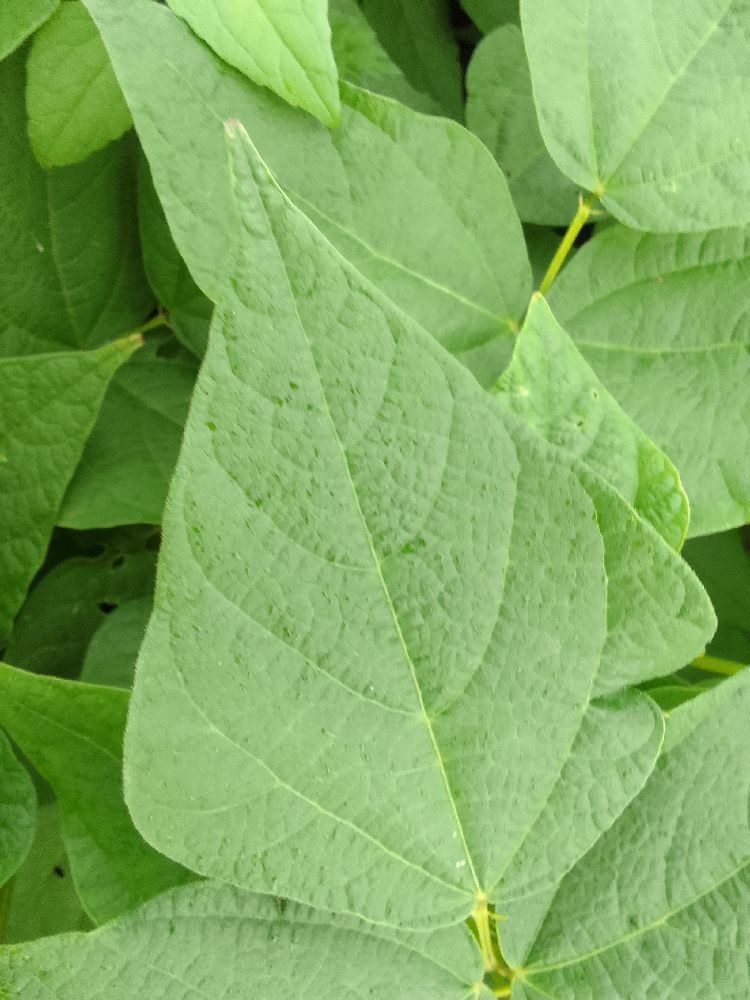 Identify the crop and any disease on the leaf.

common bean, healthy
